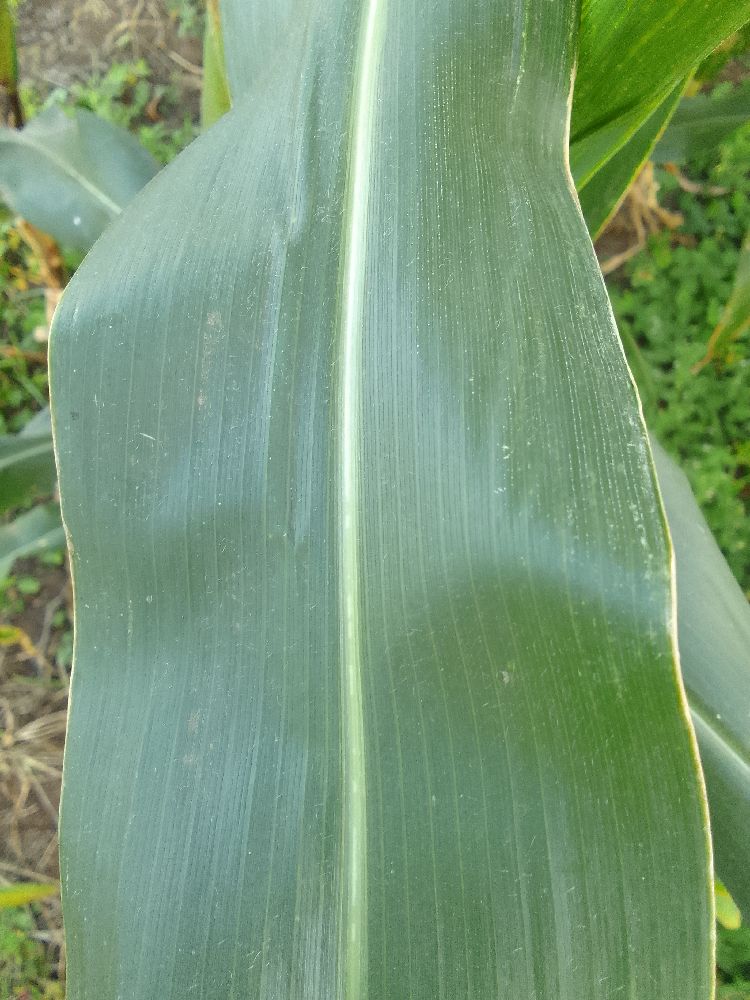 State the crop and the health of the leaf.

maize, healthy
